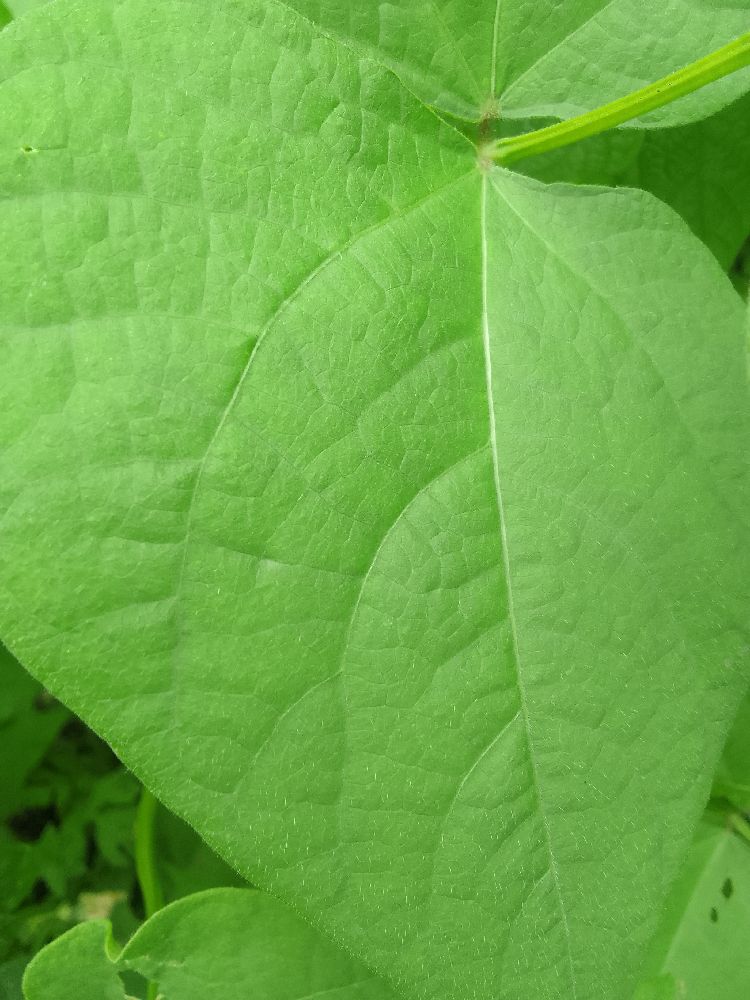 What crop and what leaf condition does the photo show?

common bean, healthy
